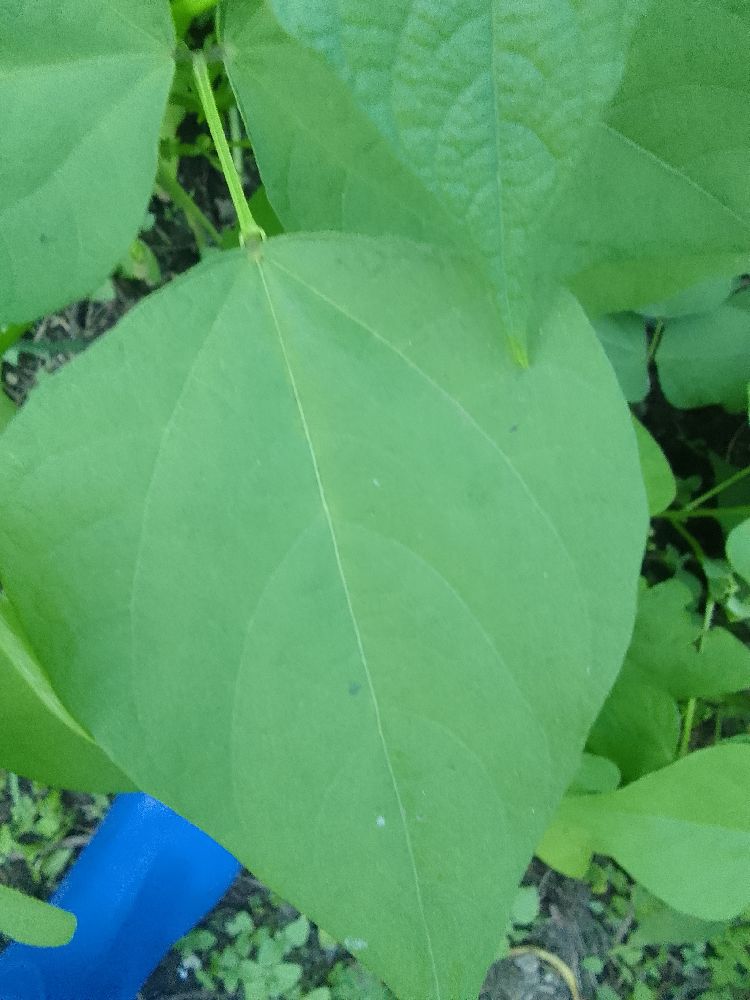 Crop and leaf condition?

common bean, healthy
